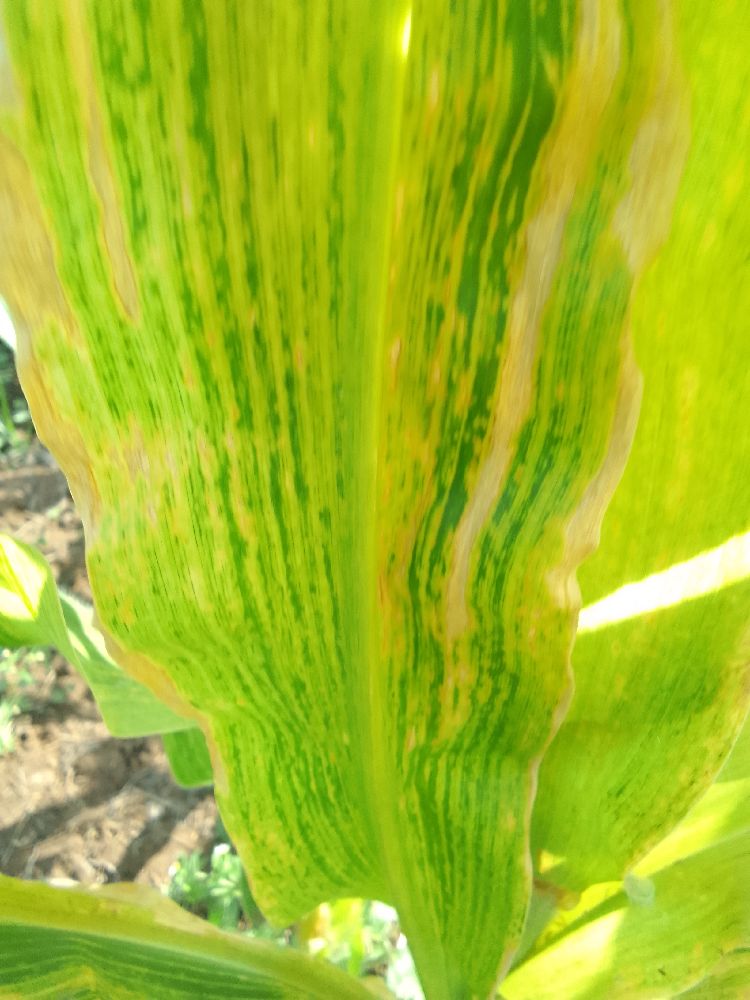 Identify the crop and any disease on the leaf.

maize, maize lethal necrosis
